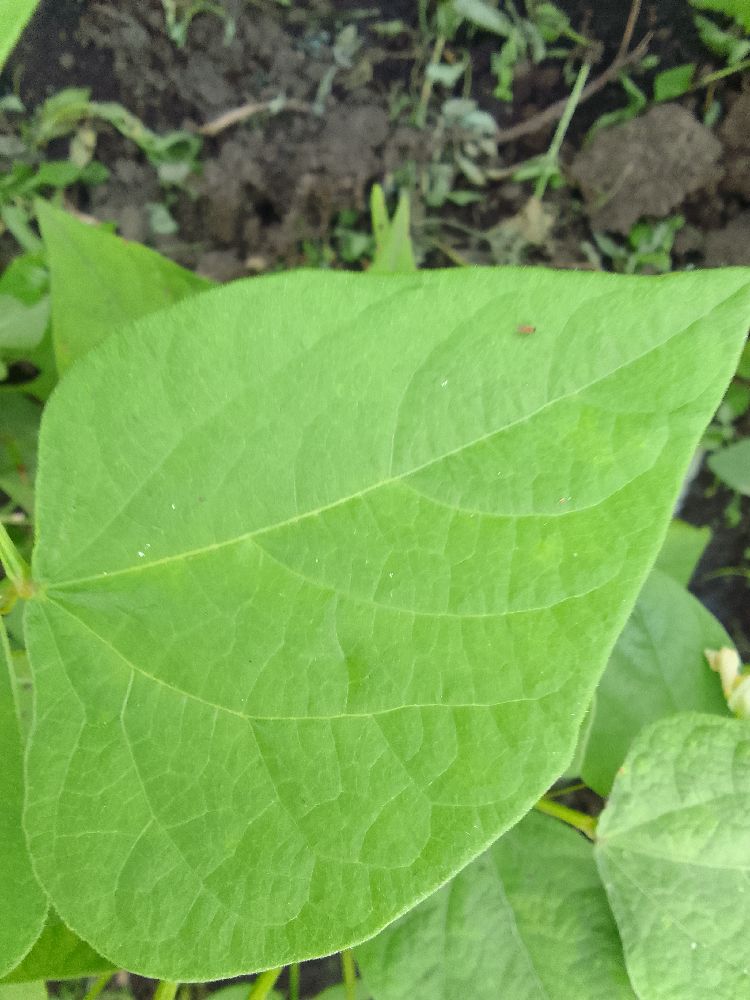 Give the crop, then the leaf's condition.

common bean, healthy
